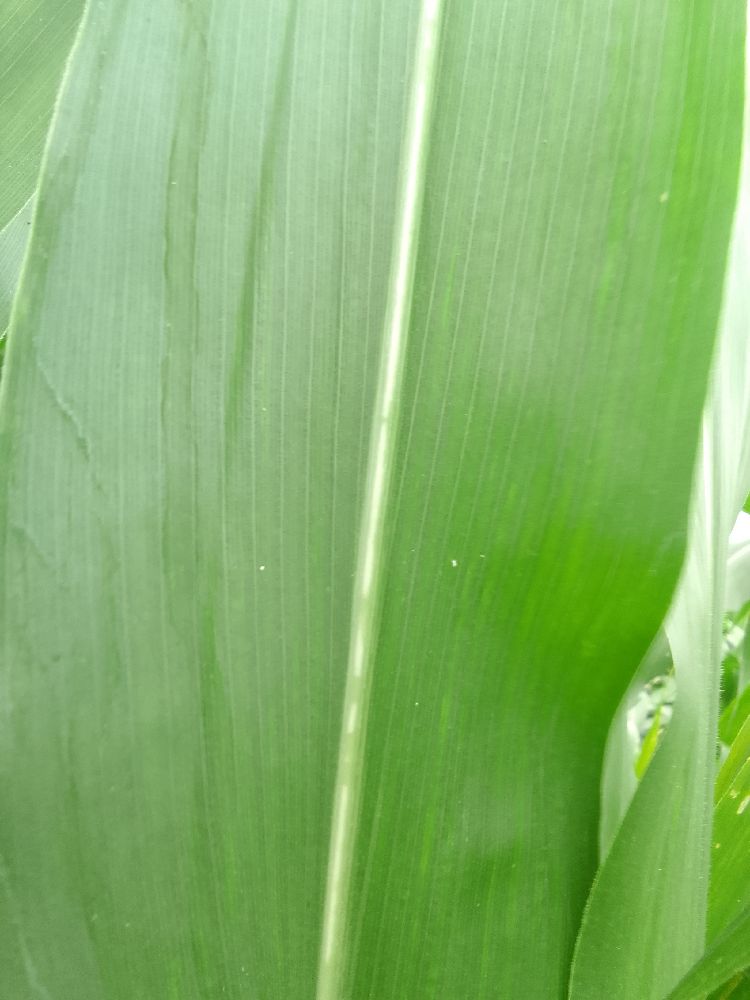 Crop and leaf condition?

maize, healthy
